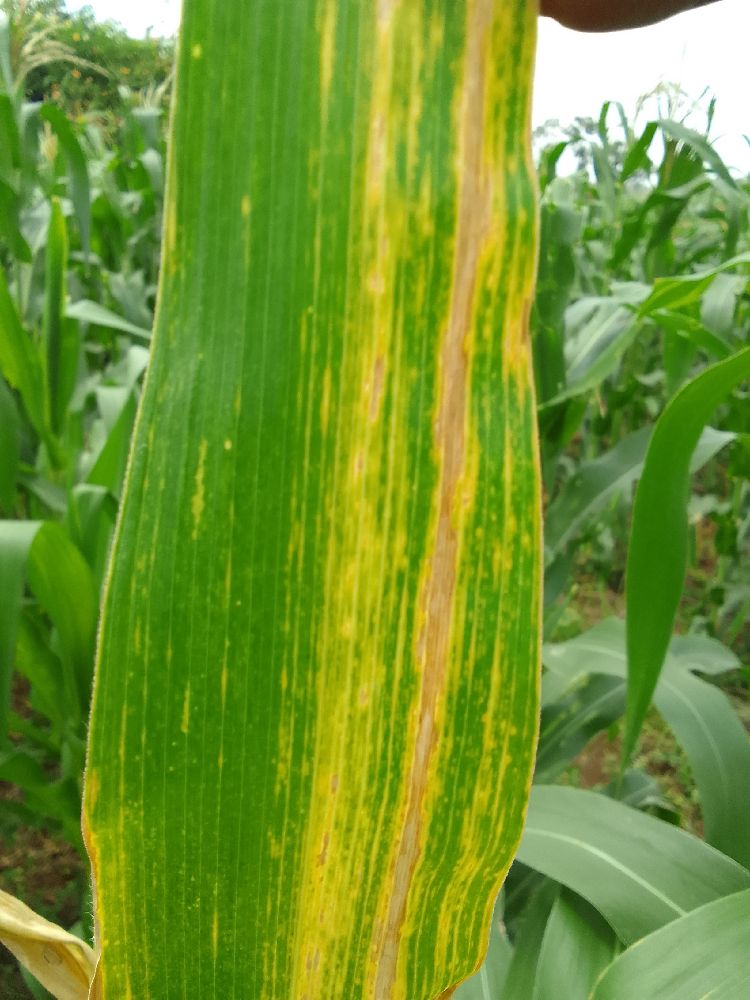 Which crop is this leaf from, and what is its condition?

maize, maize lethal necrosis
